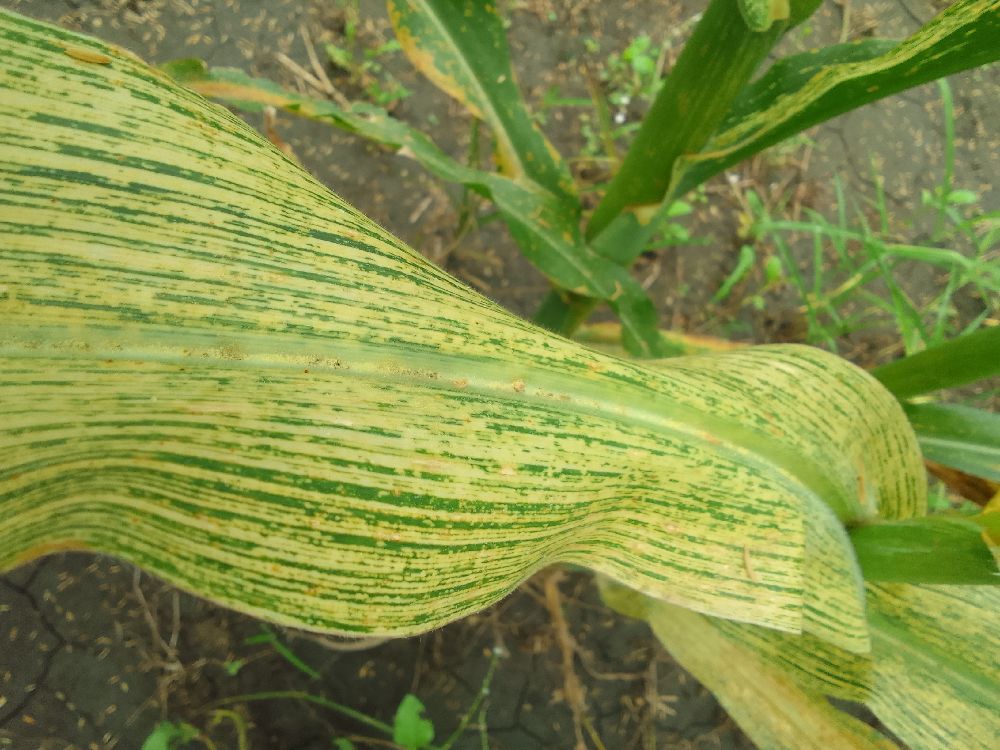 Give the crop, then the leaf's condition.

maize, maize streak virus
